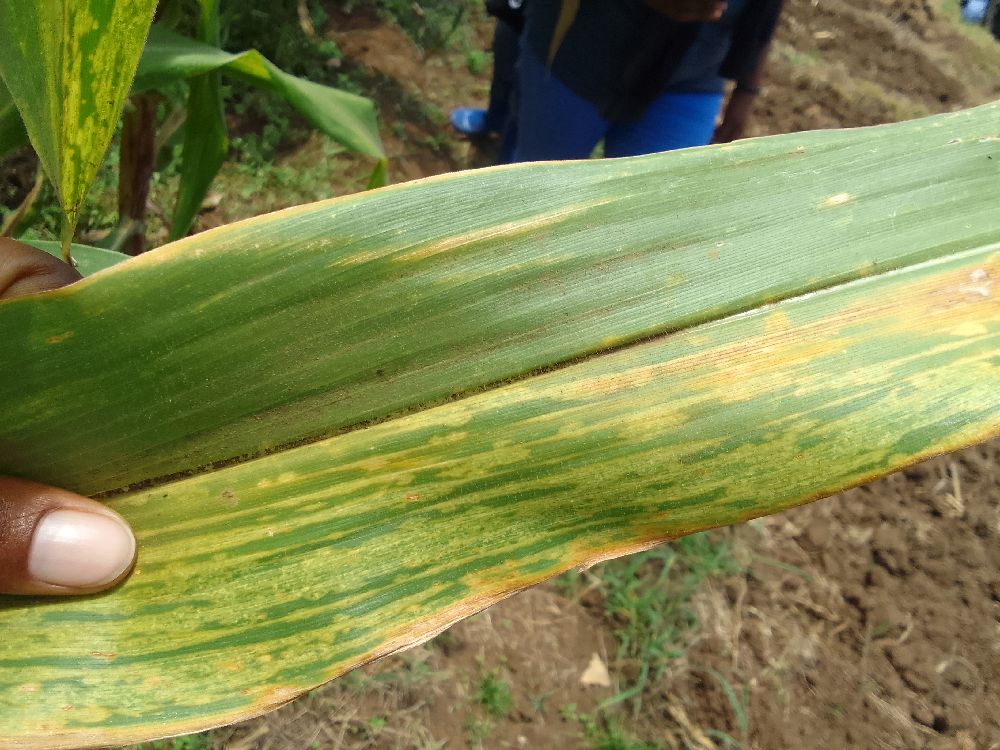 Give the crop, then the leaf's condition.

maize, maize lethal necrosis
